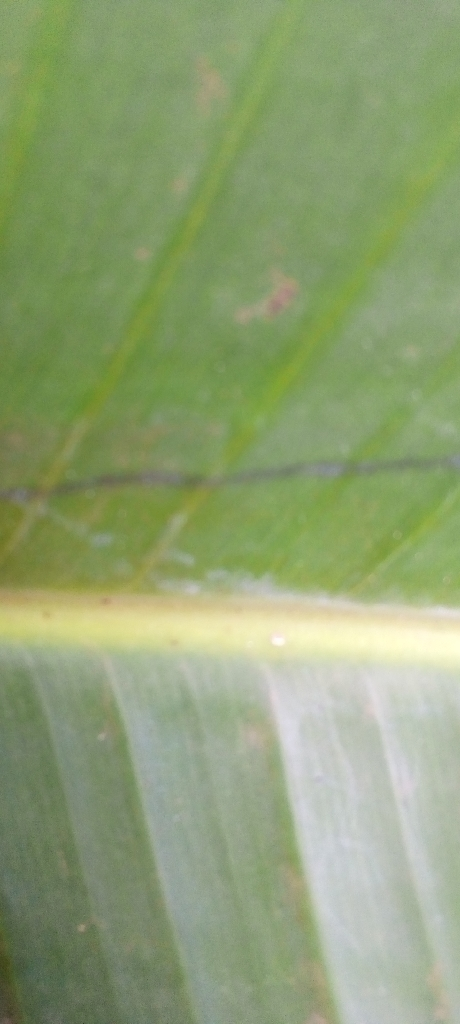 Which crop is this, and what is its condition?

banana, healthy
